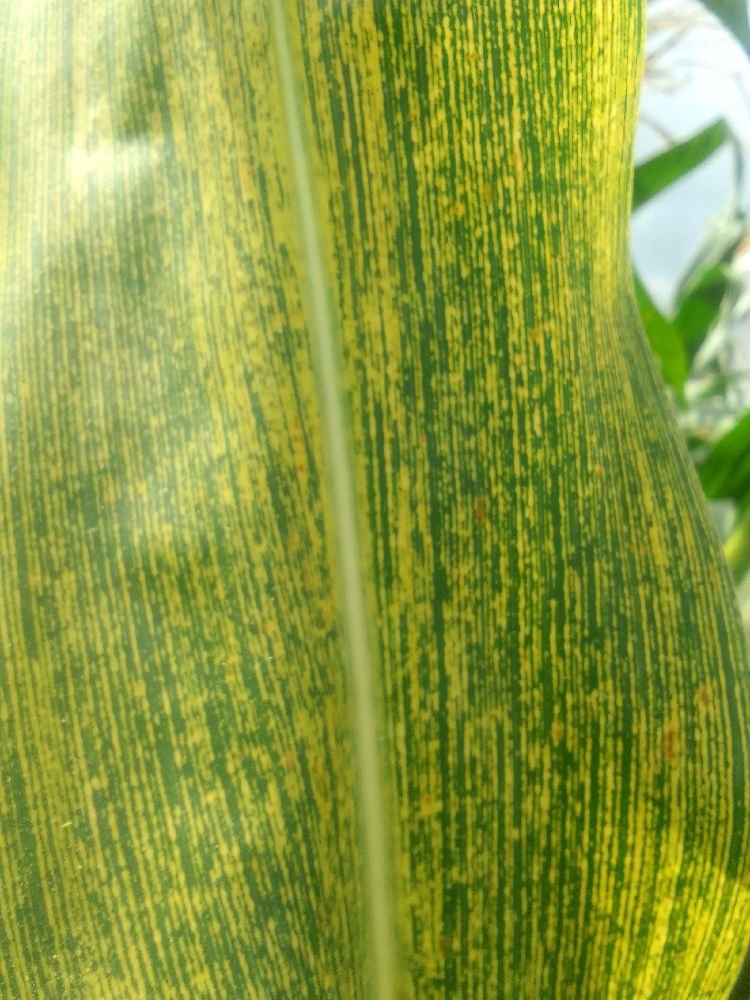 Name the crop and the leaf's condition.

maize, maize streak virus
